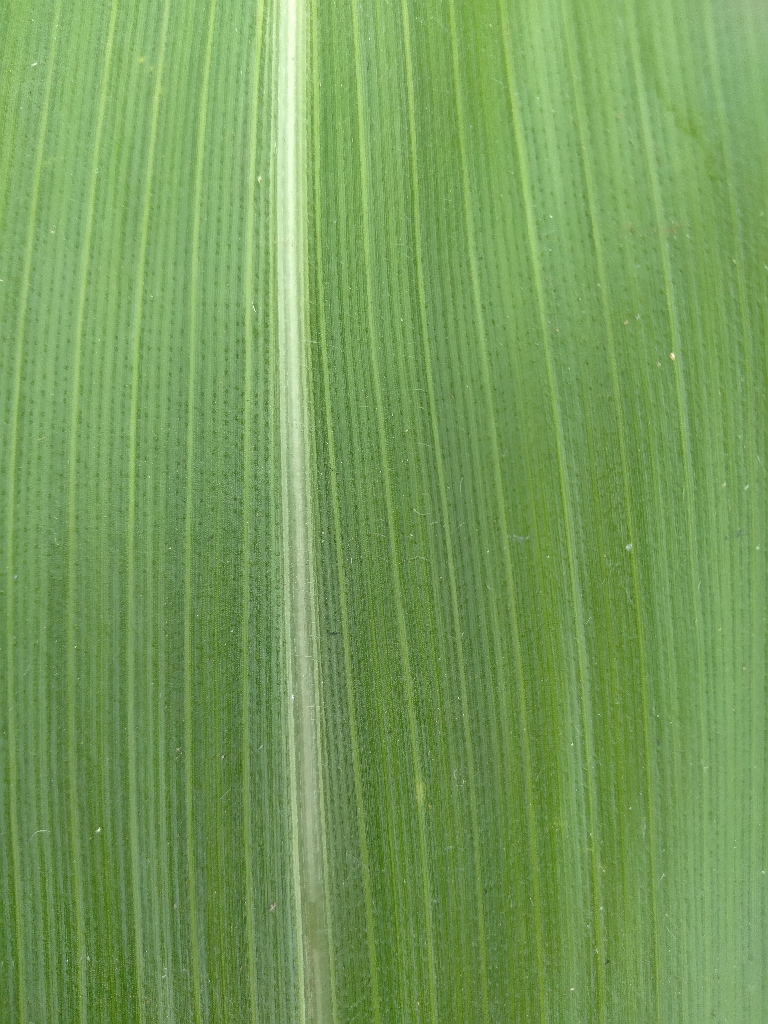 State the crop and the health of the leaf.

maize, healthy
